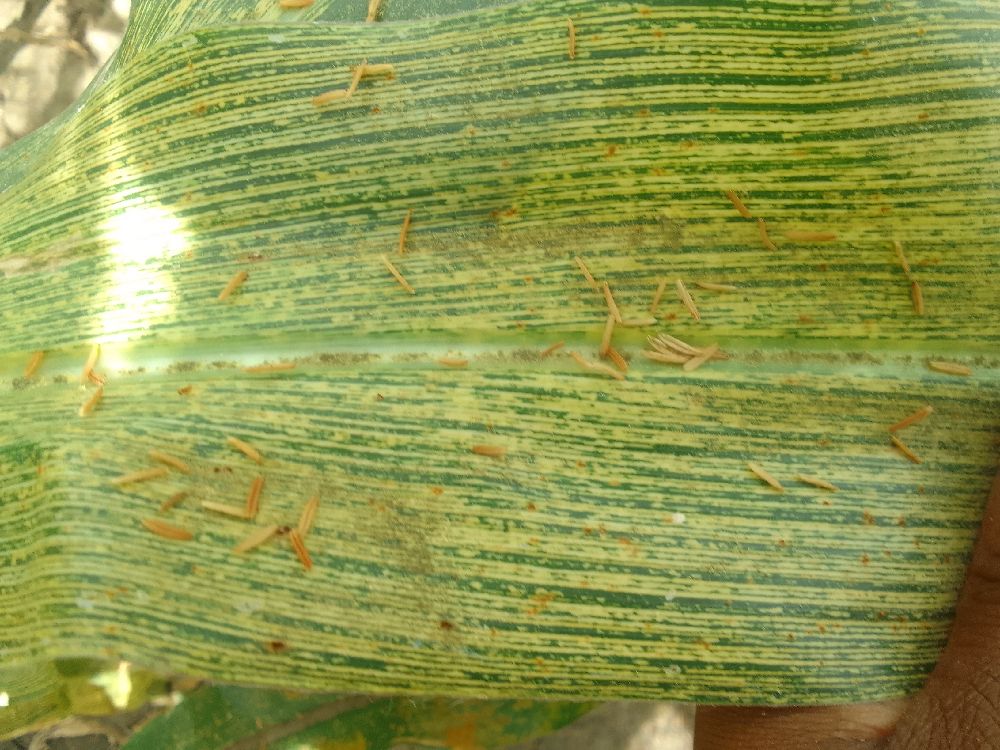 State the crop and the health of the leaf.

maize, maize streak virus
